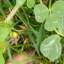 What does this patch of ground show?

unstructured weed
